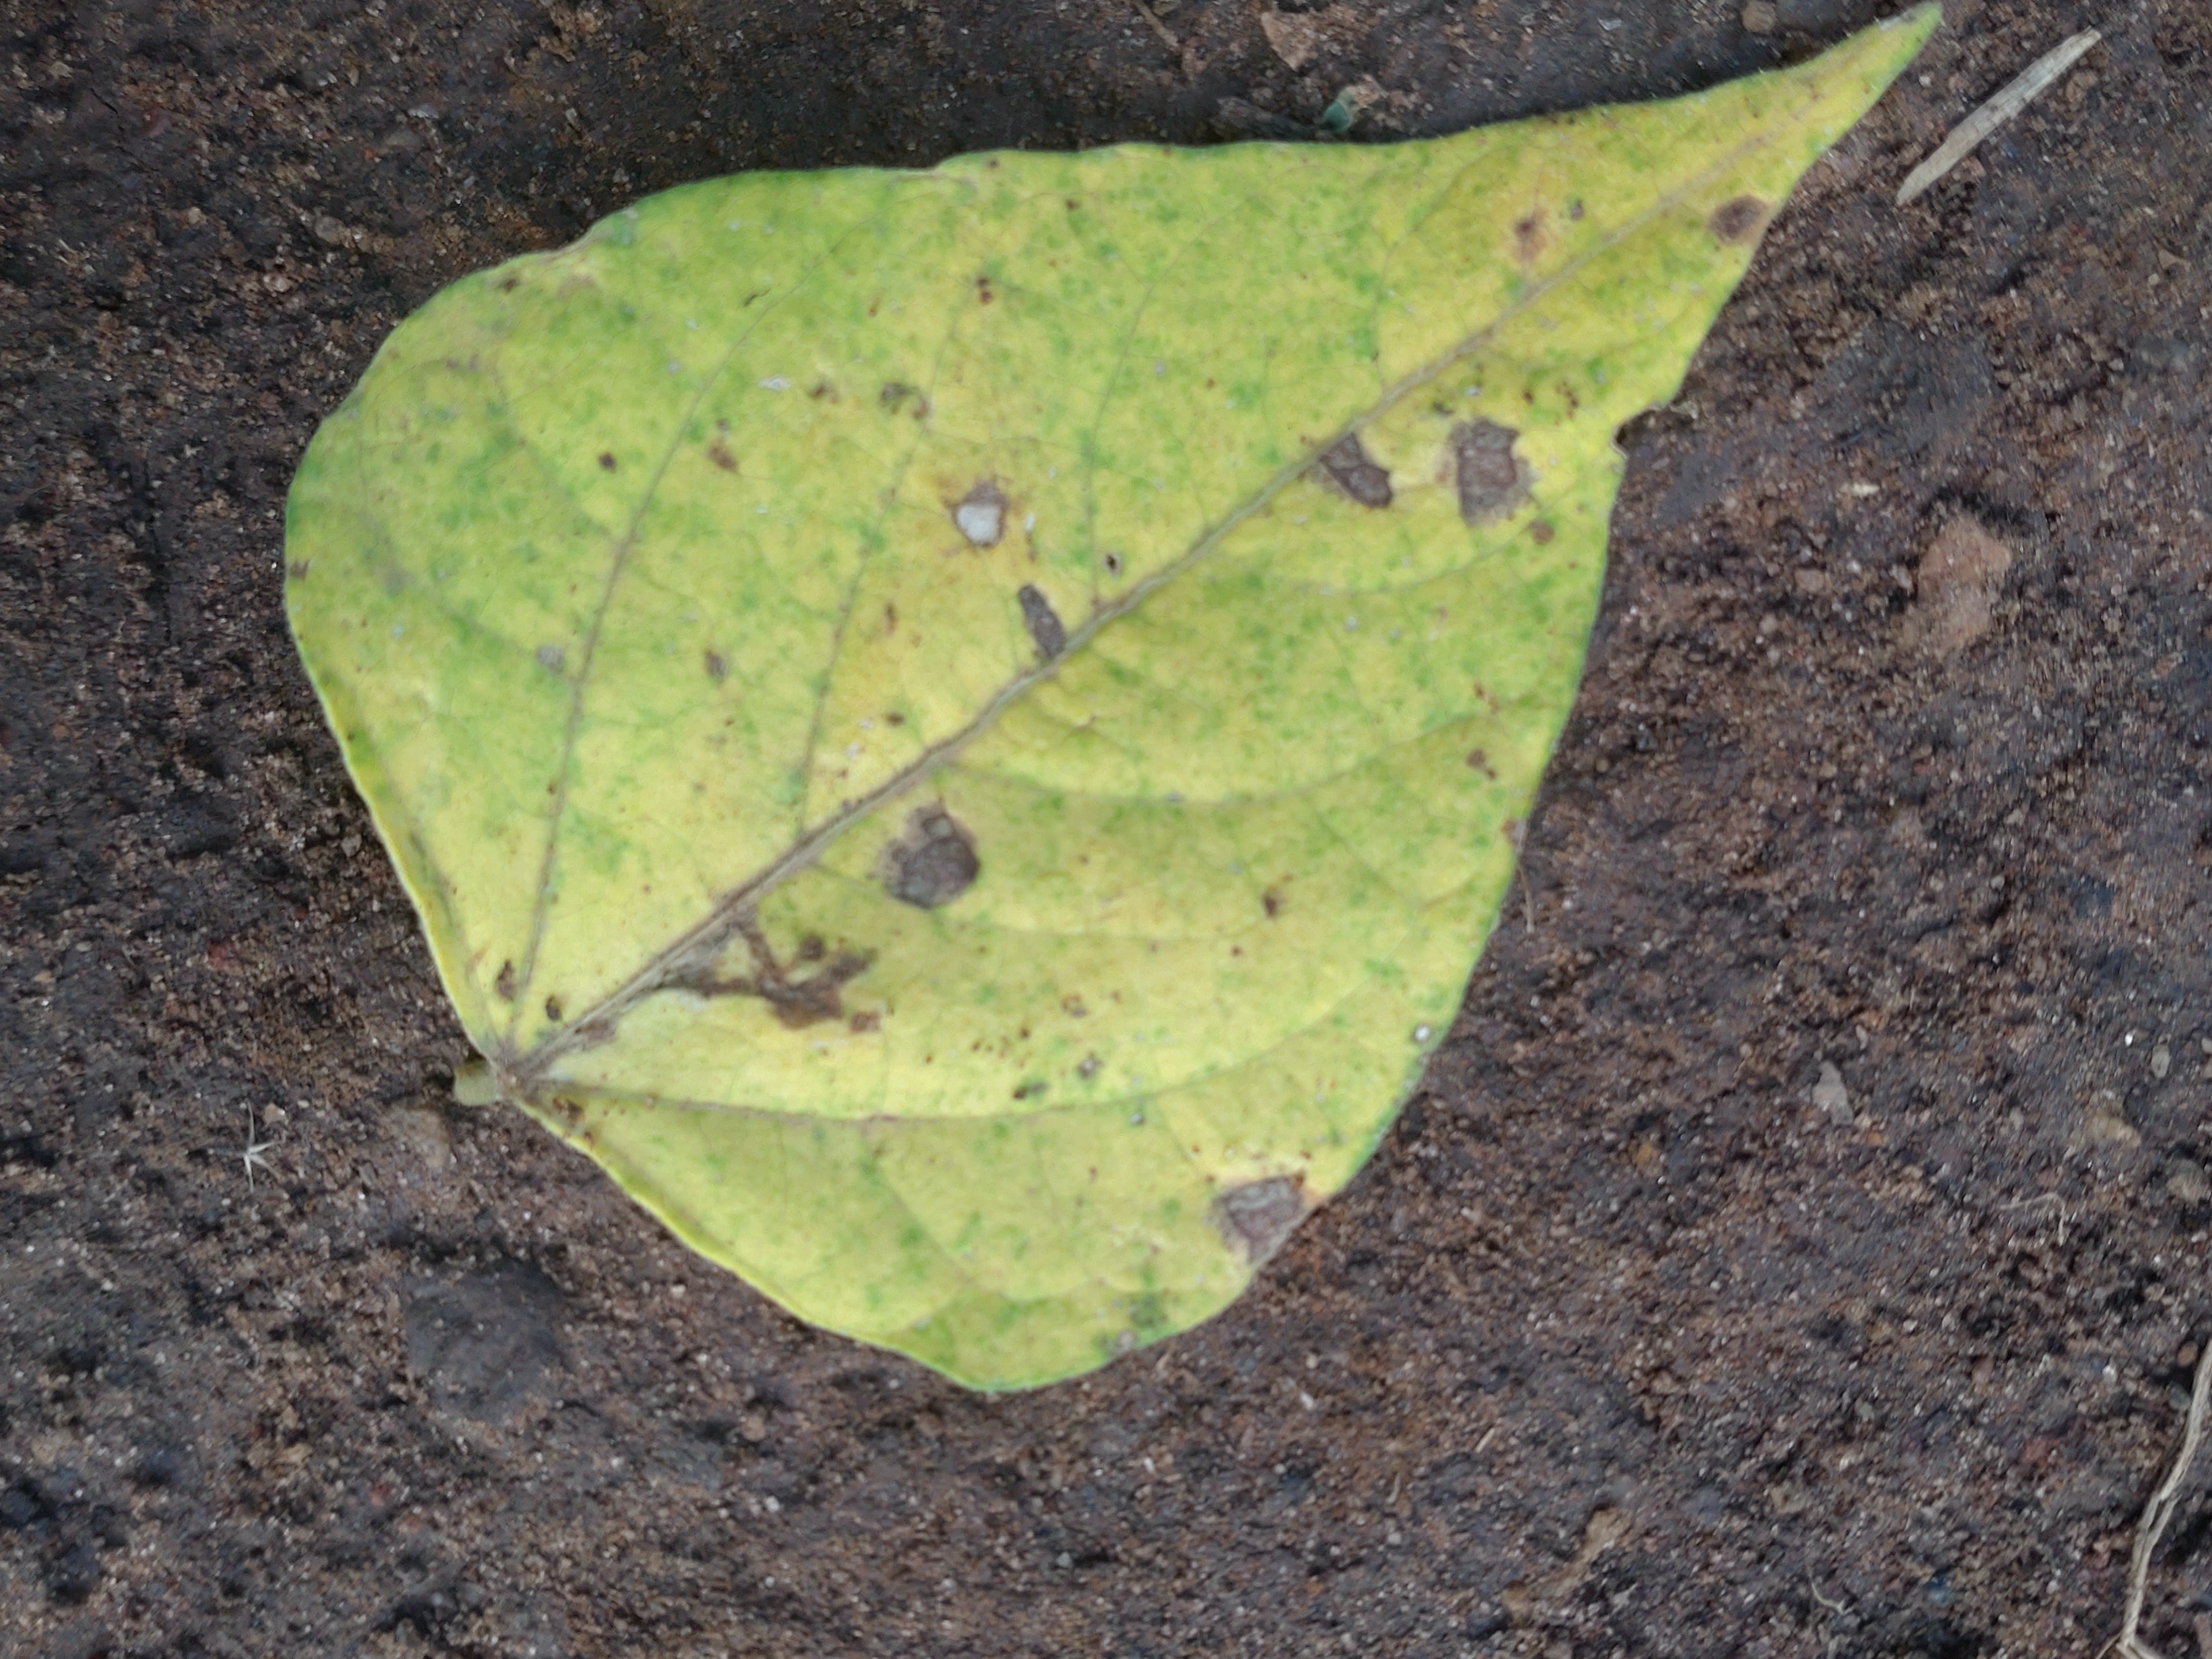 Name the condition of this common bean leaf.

anthracnose
